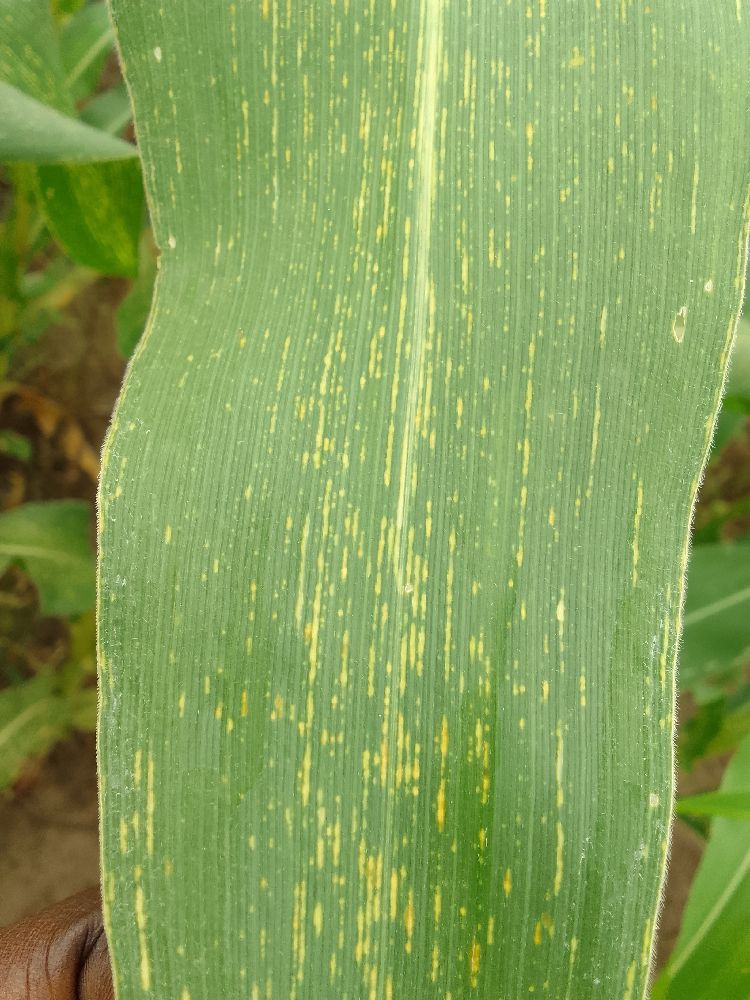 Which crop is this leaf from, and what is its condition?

maize, maize streak virus
